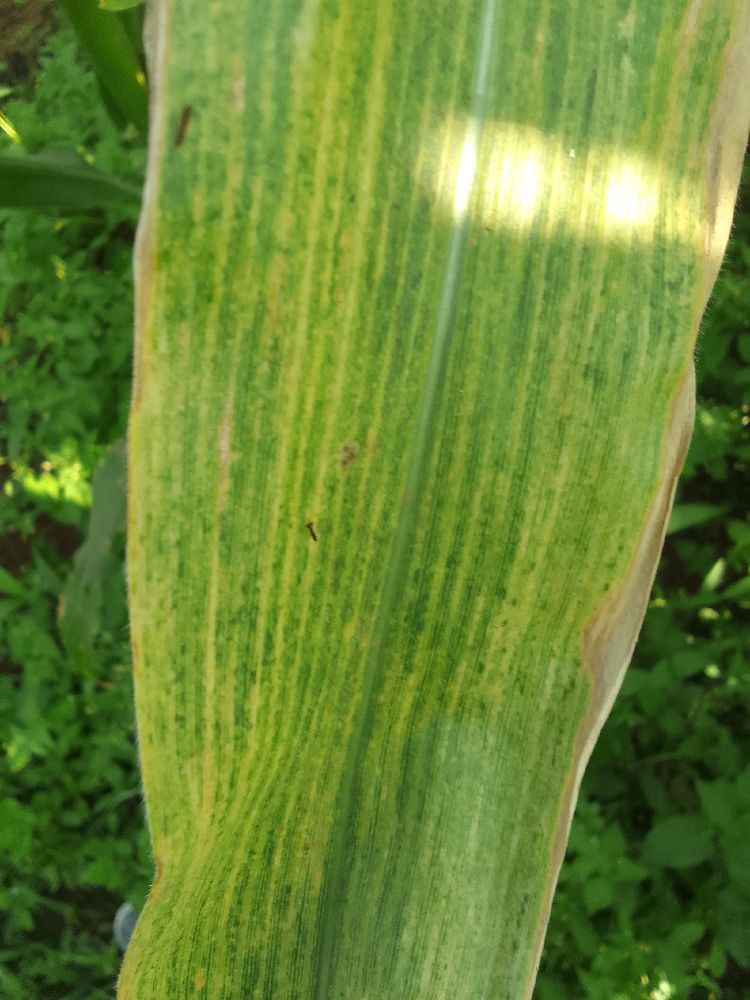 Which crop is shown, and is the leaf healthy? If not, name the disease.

maize, maize lethal necrosis
